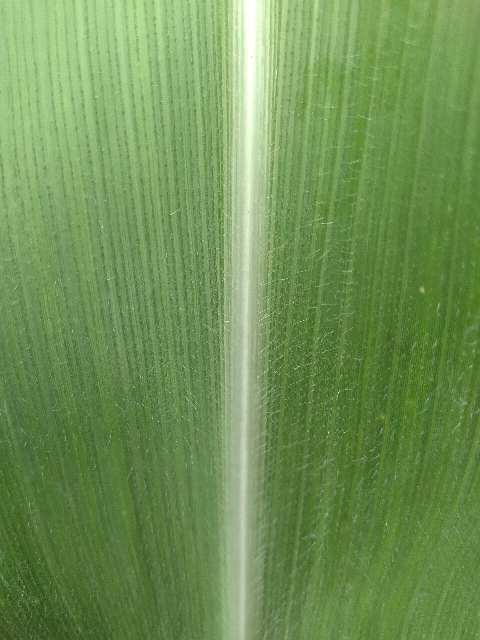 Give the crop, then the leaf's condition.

maize, healthy
